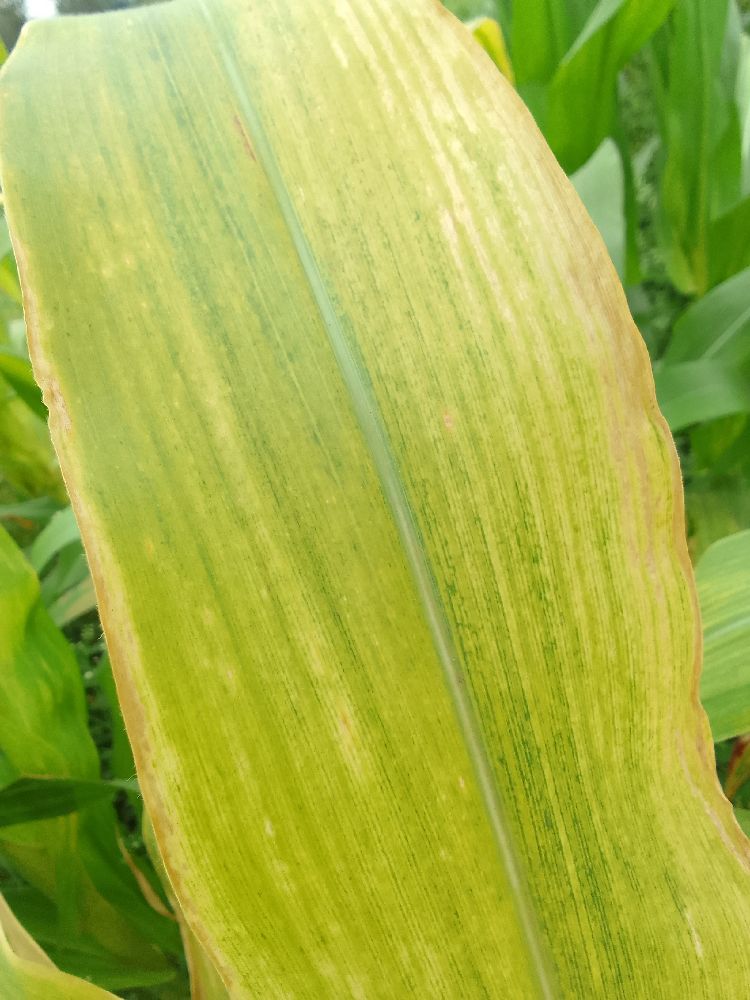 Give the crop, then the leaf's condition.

maize, maize lethal necrosis
